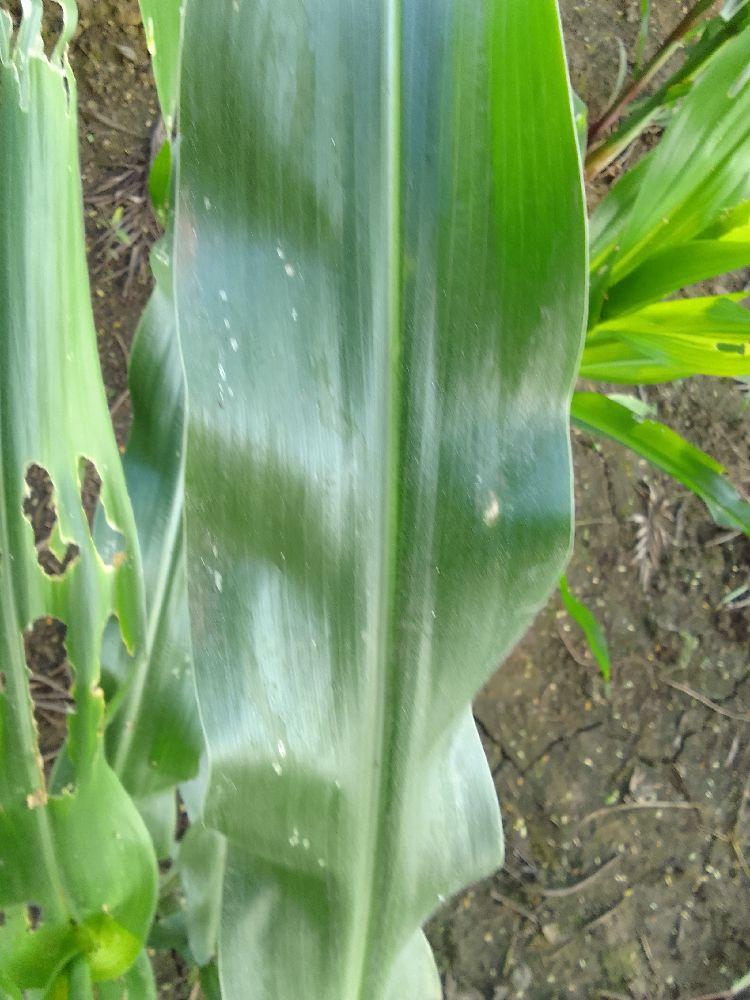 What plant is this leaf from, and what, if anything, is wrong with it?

maize, healthy
